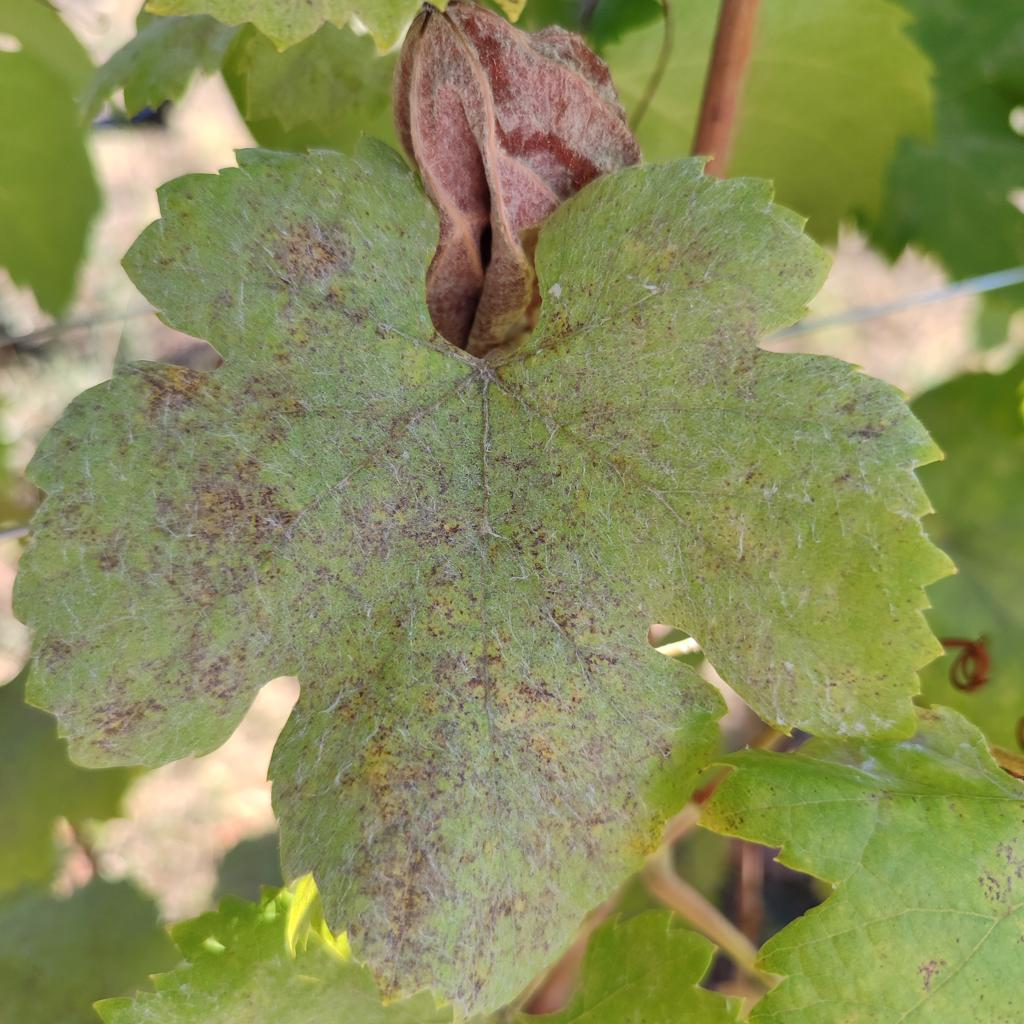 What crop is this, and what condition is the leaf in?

grapevine, powdery mildew
